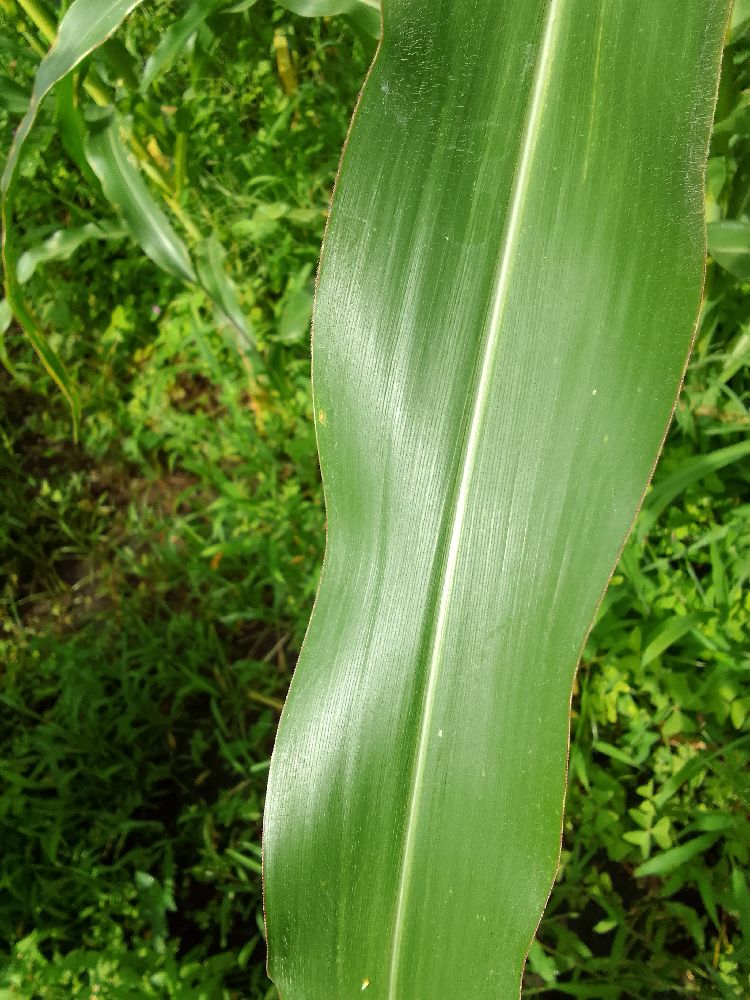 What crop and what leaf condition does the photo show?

maize, healthy
